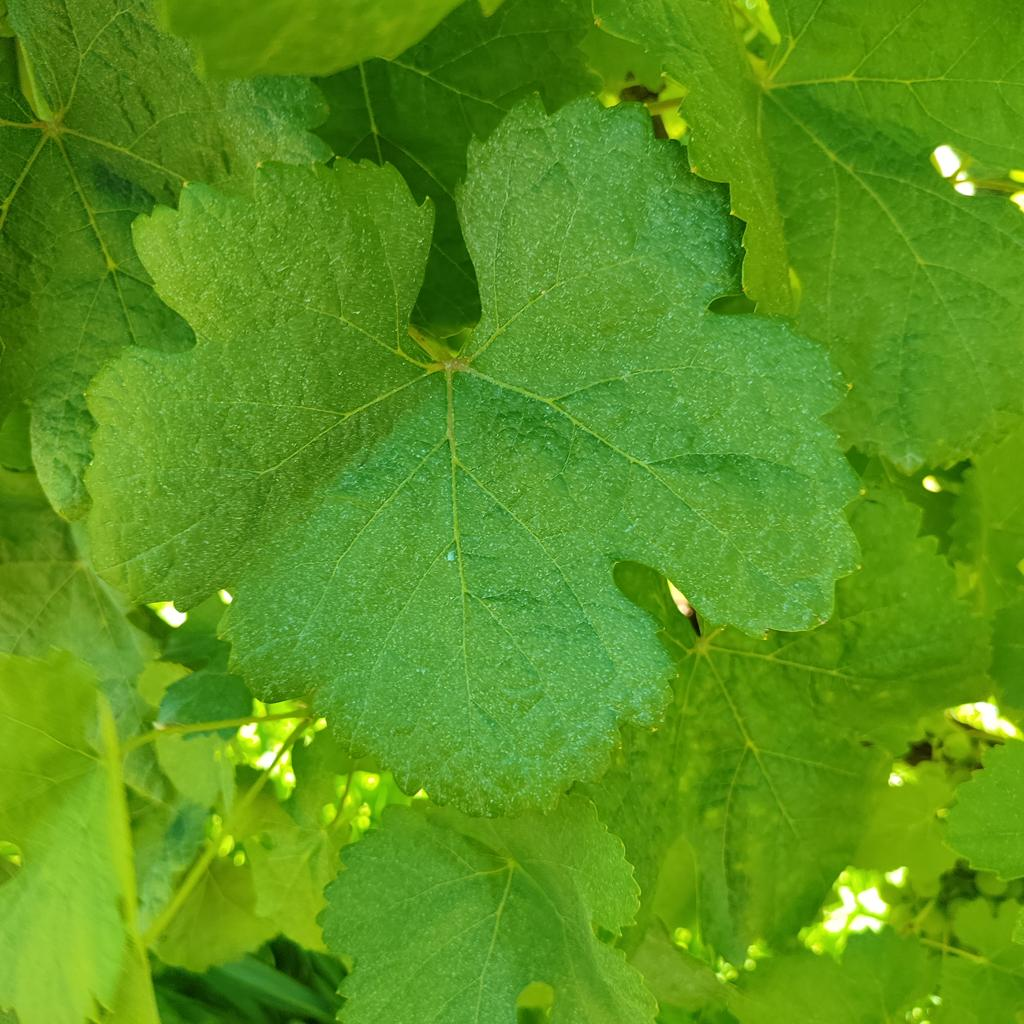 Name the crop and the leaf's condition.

grapevine, healthy
